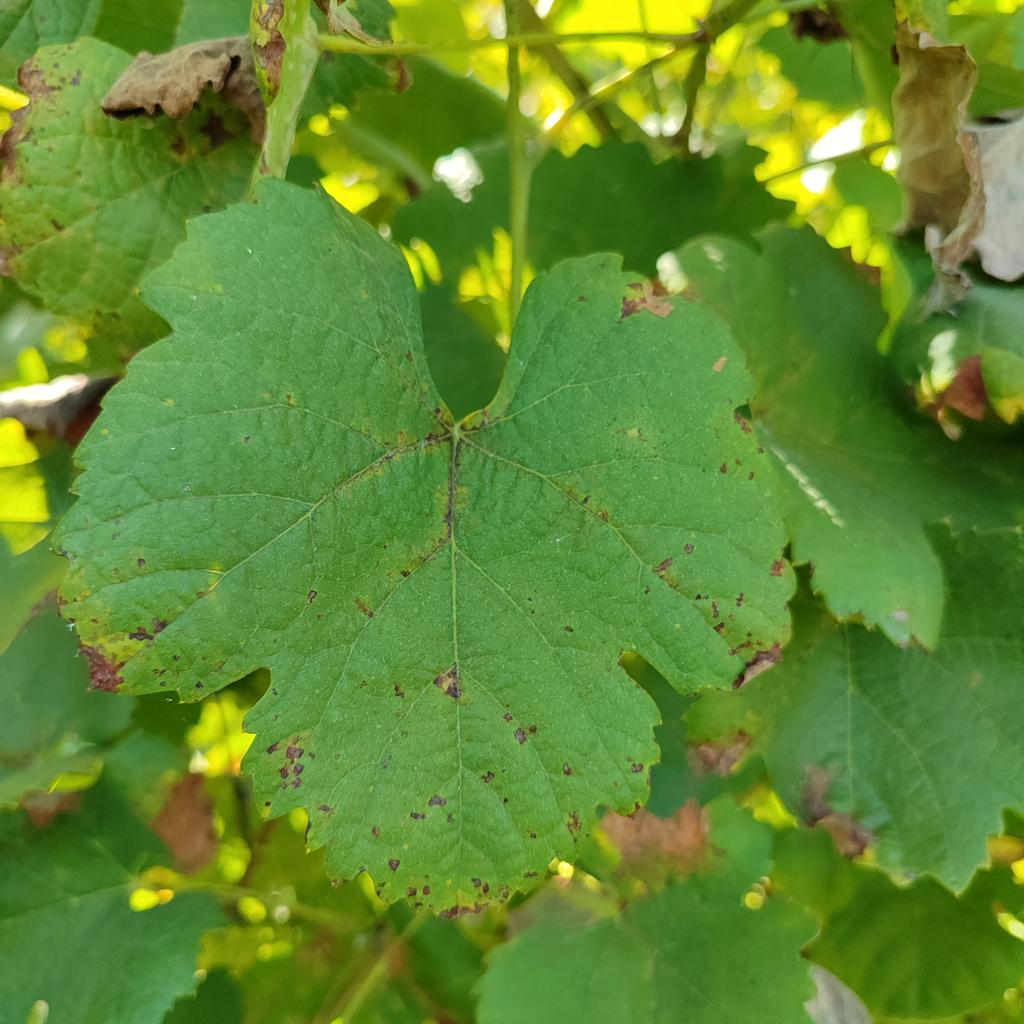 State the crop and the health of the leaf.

grapevine, downy mildew
